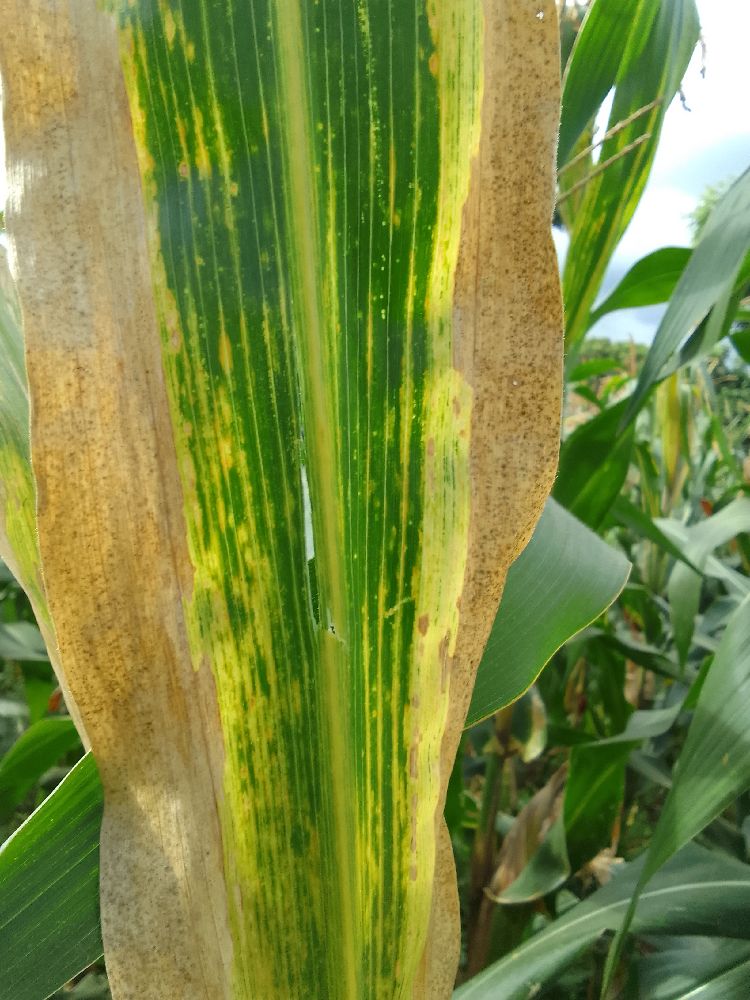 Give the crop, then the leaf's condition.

maize, maize lethal necrosis
